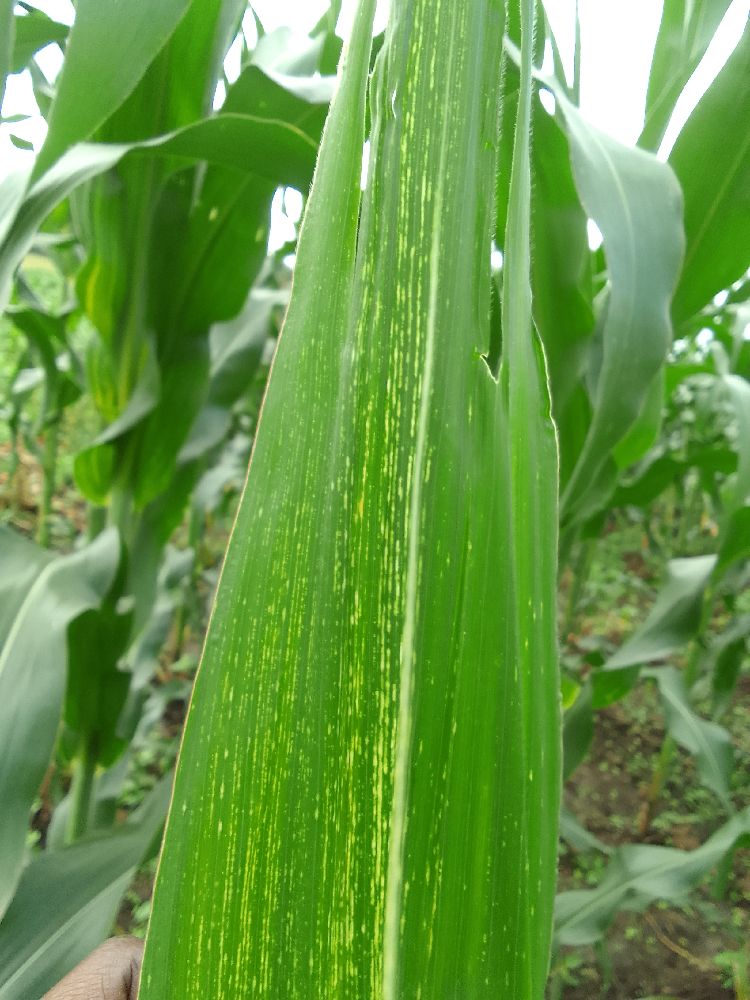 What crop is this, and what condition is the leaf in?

maize, maize streak virus
